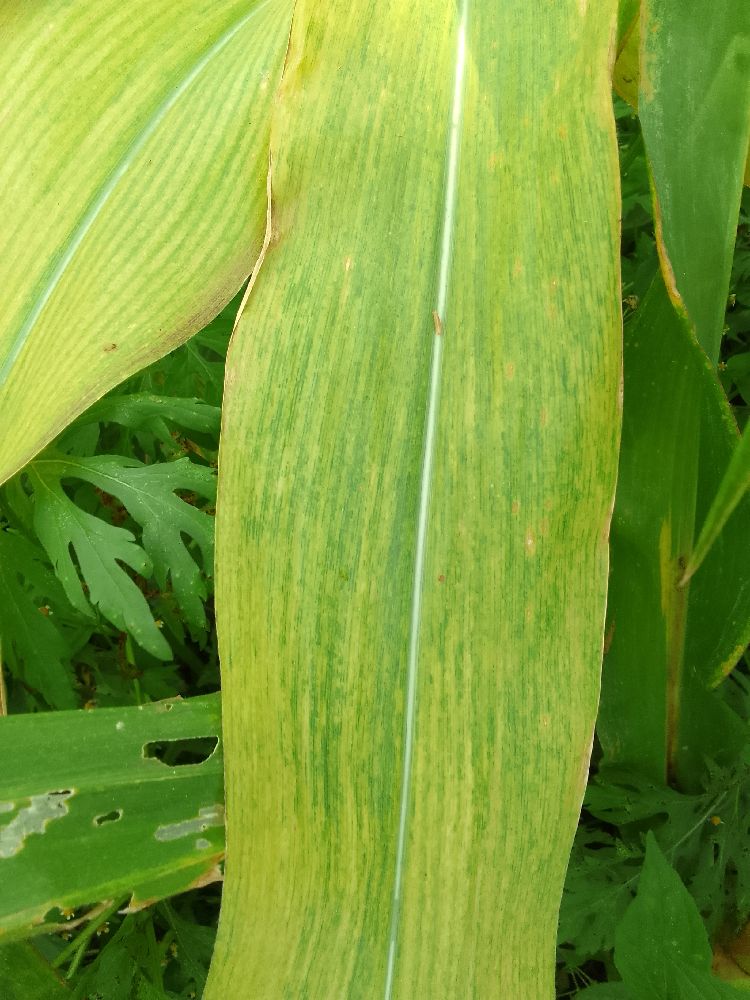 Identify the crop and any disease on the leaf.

maize, maize lethal necrosis
